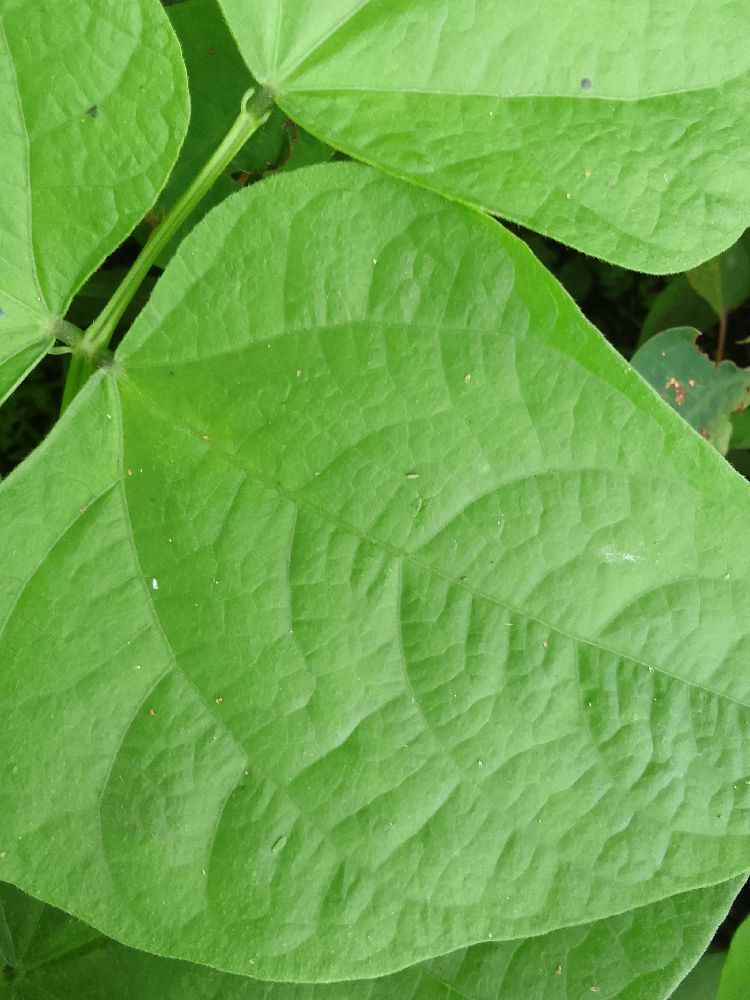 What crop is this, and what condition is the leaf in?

common bean, healthy
